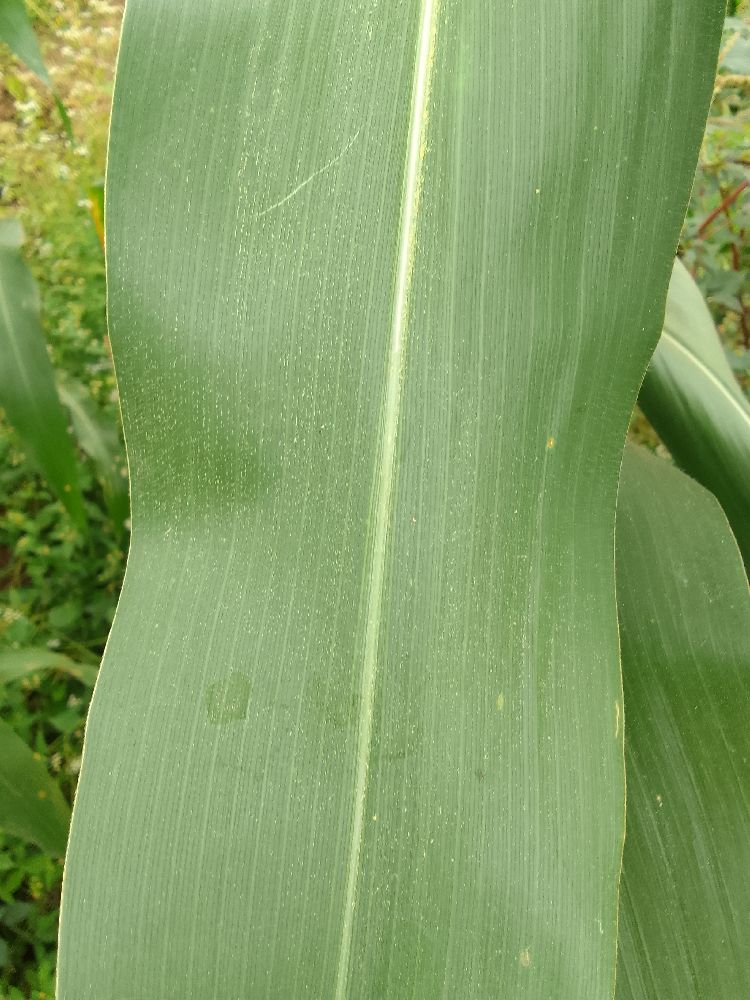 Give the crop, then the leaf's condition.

maize, healthy
